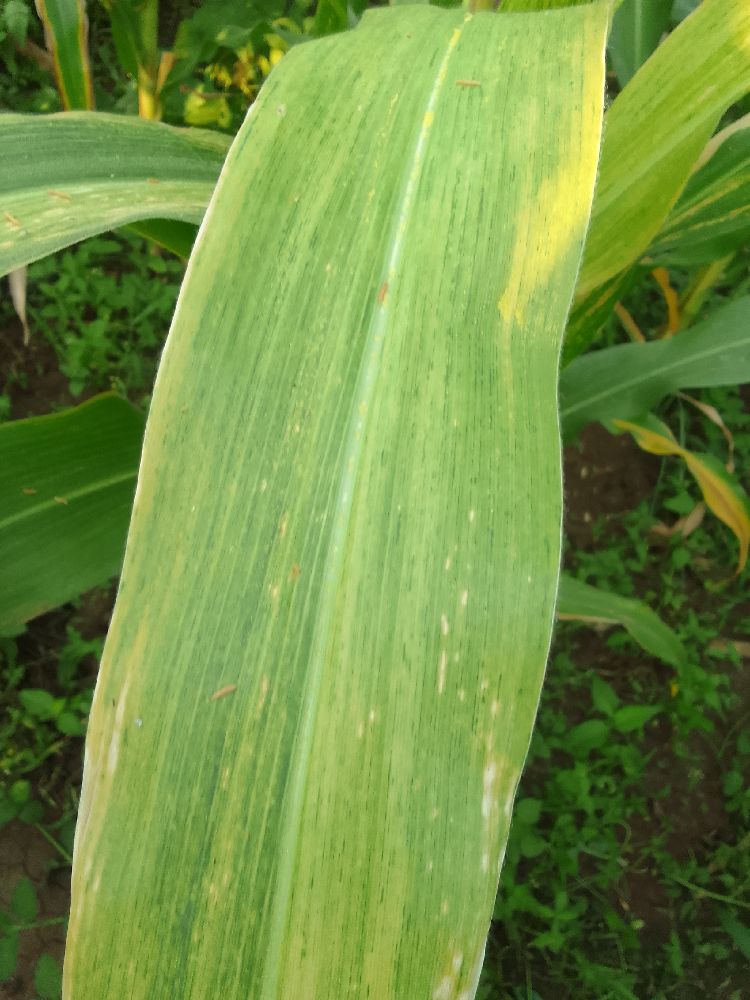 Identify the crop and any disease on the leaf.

maize, maize lethal necrosis
